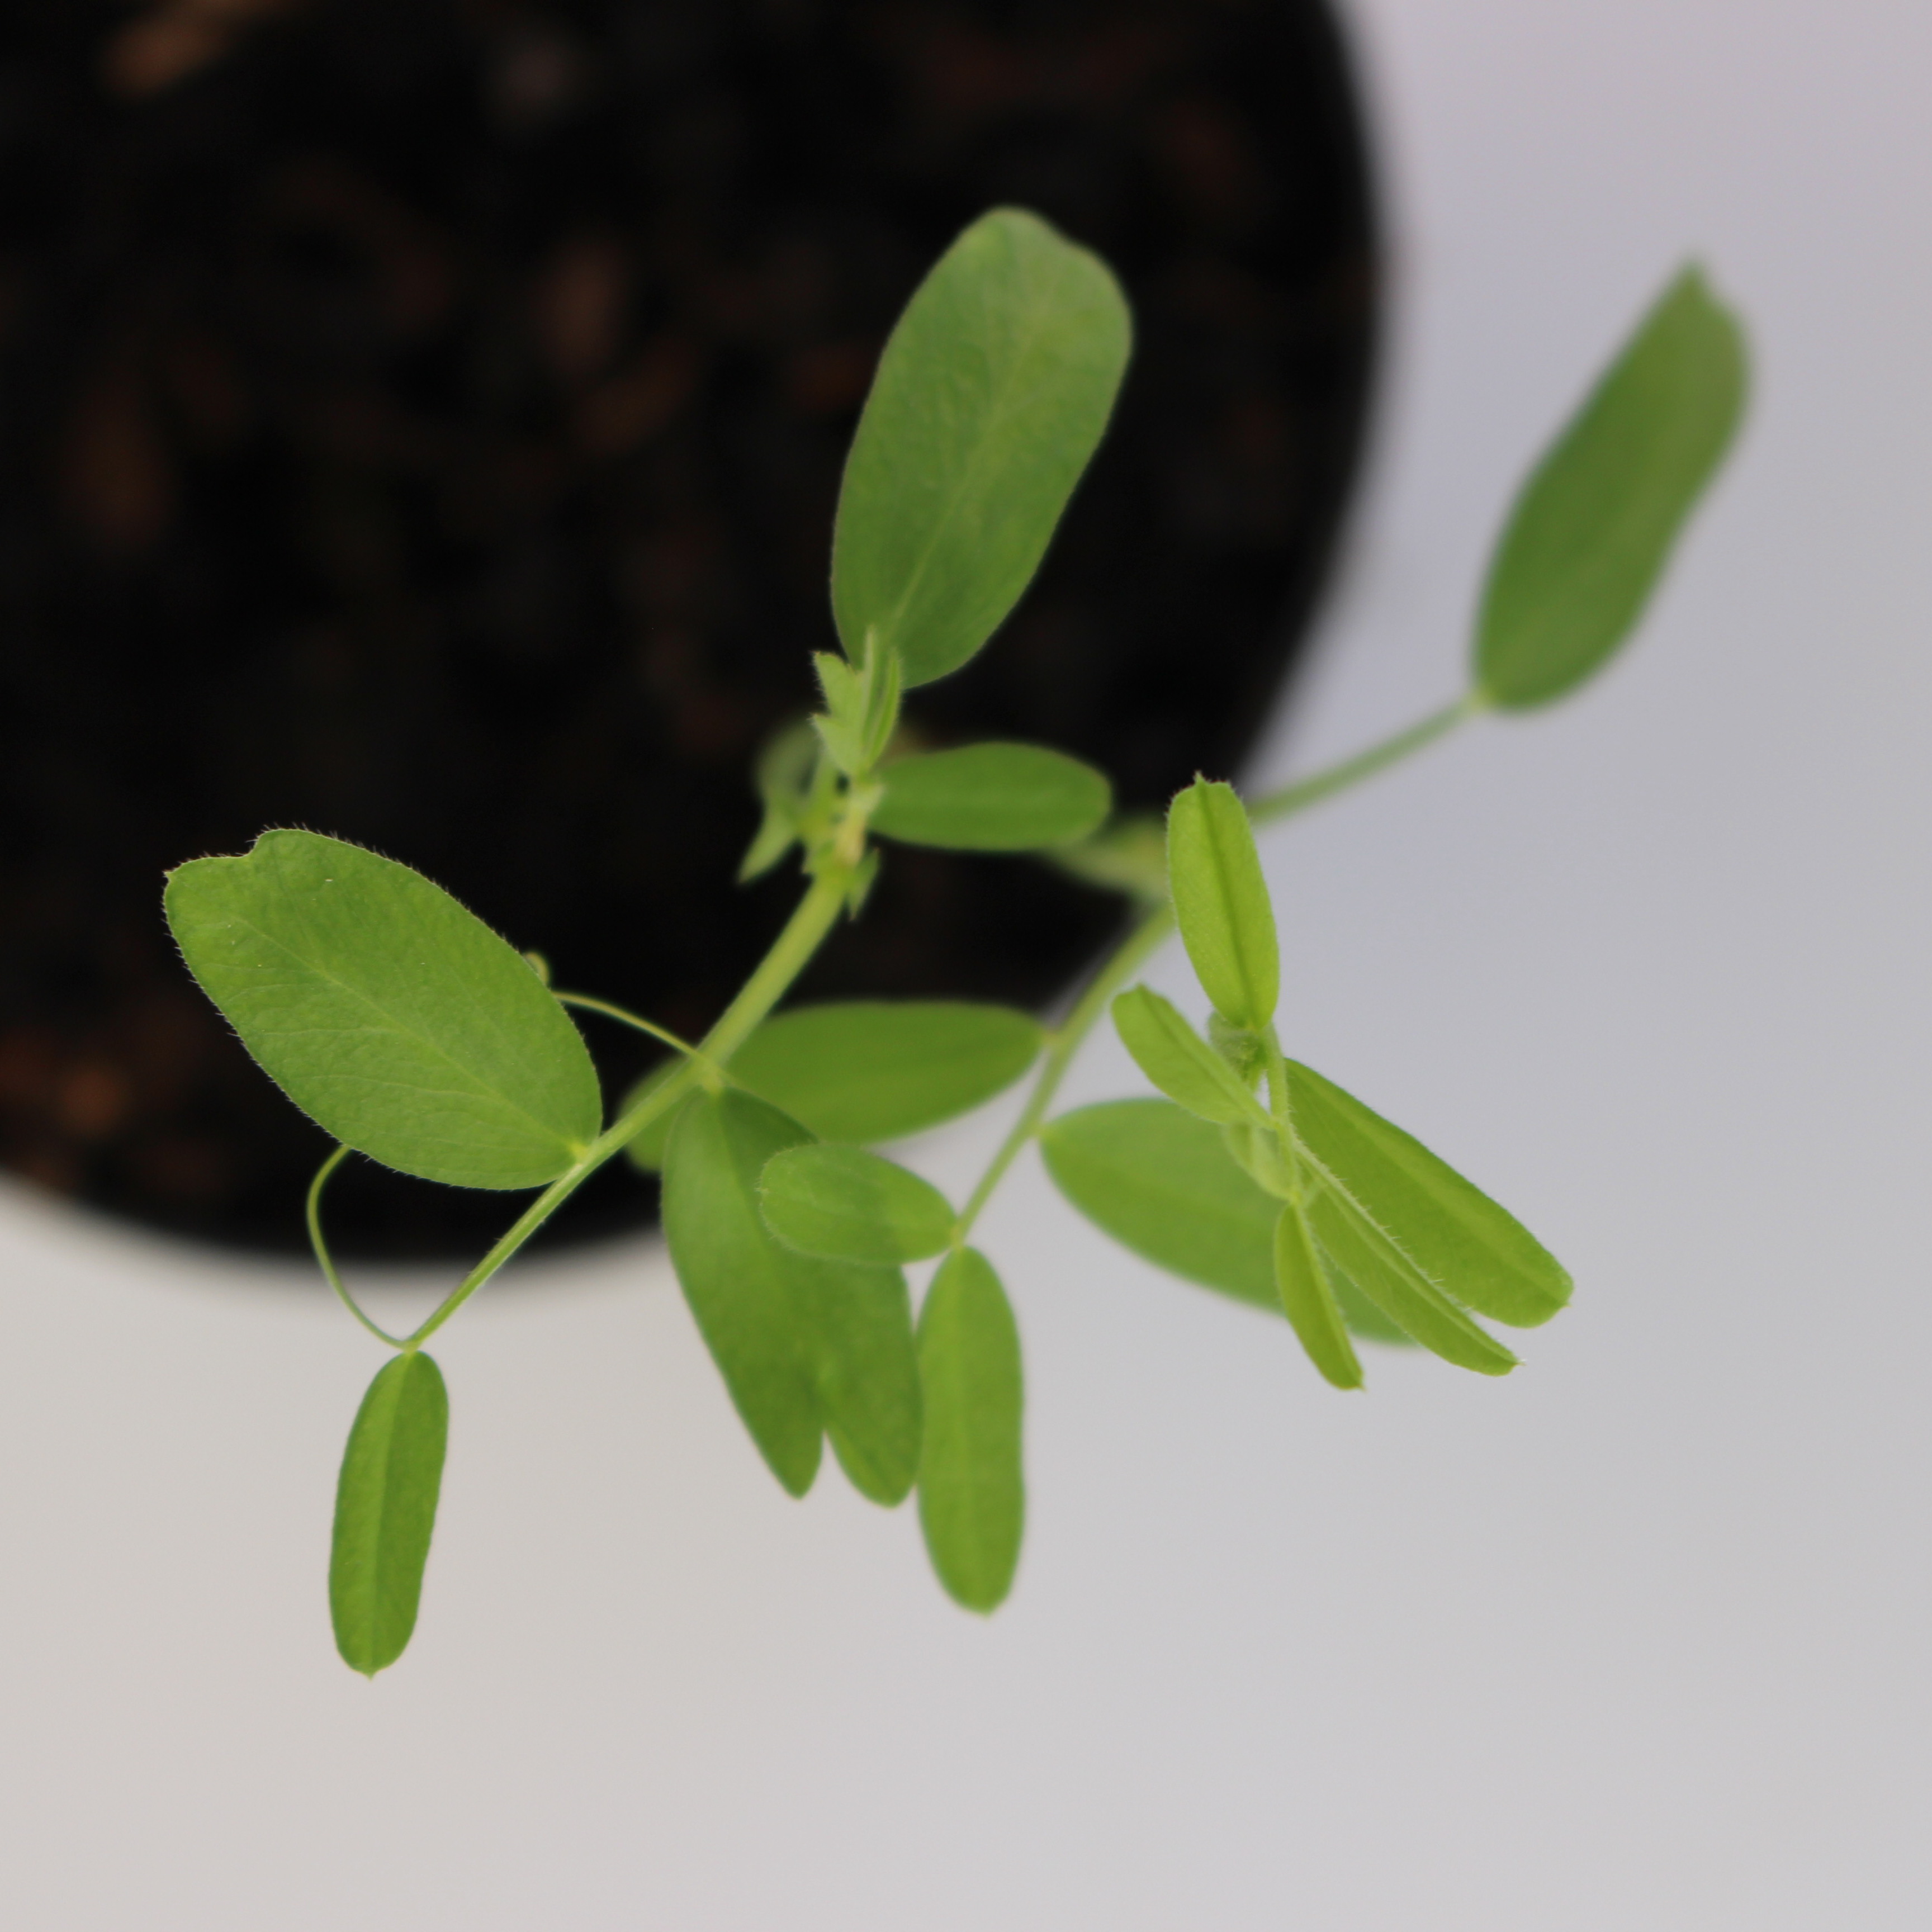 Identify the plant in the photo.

Vicia sativa
